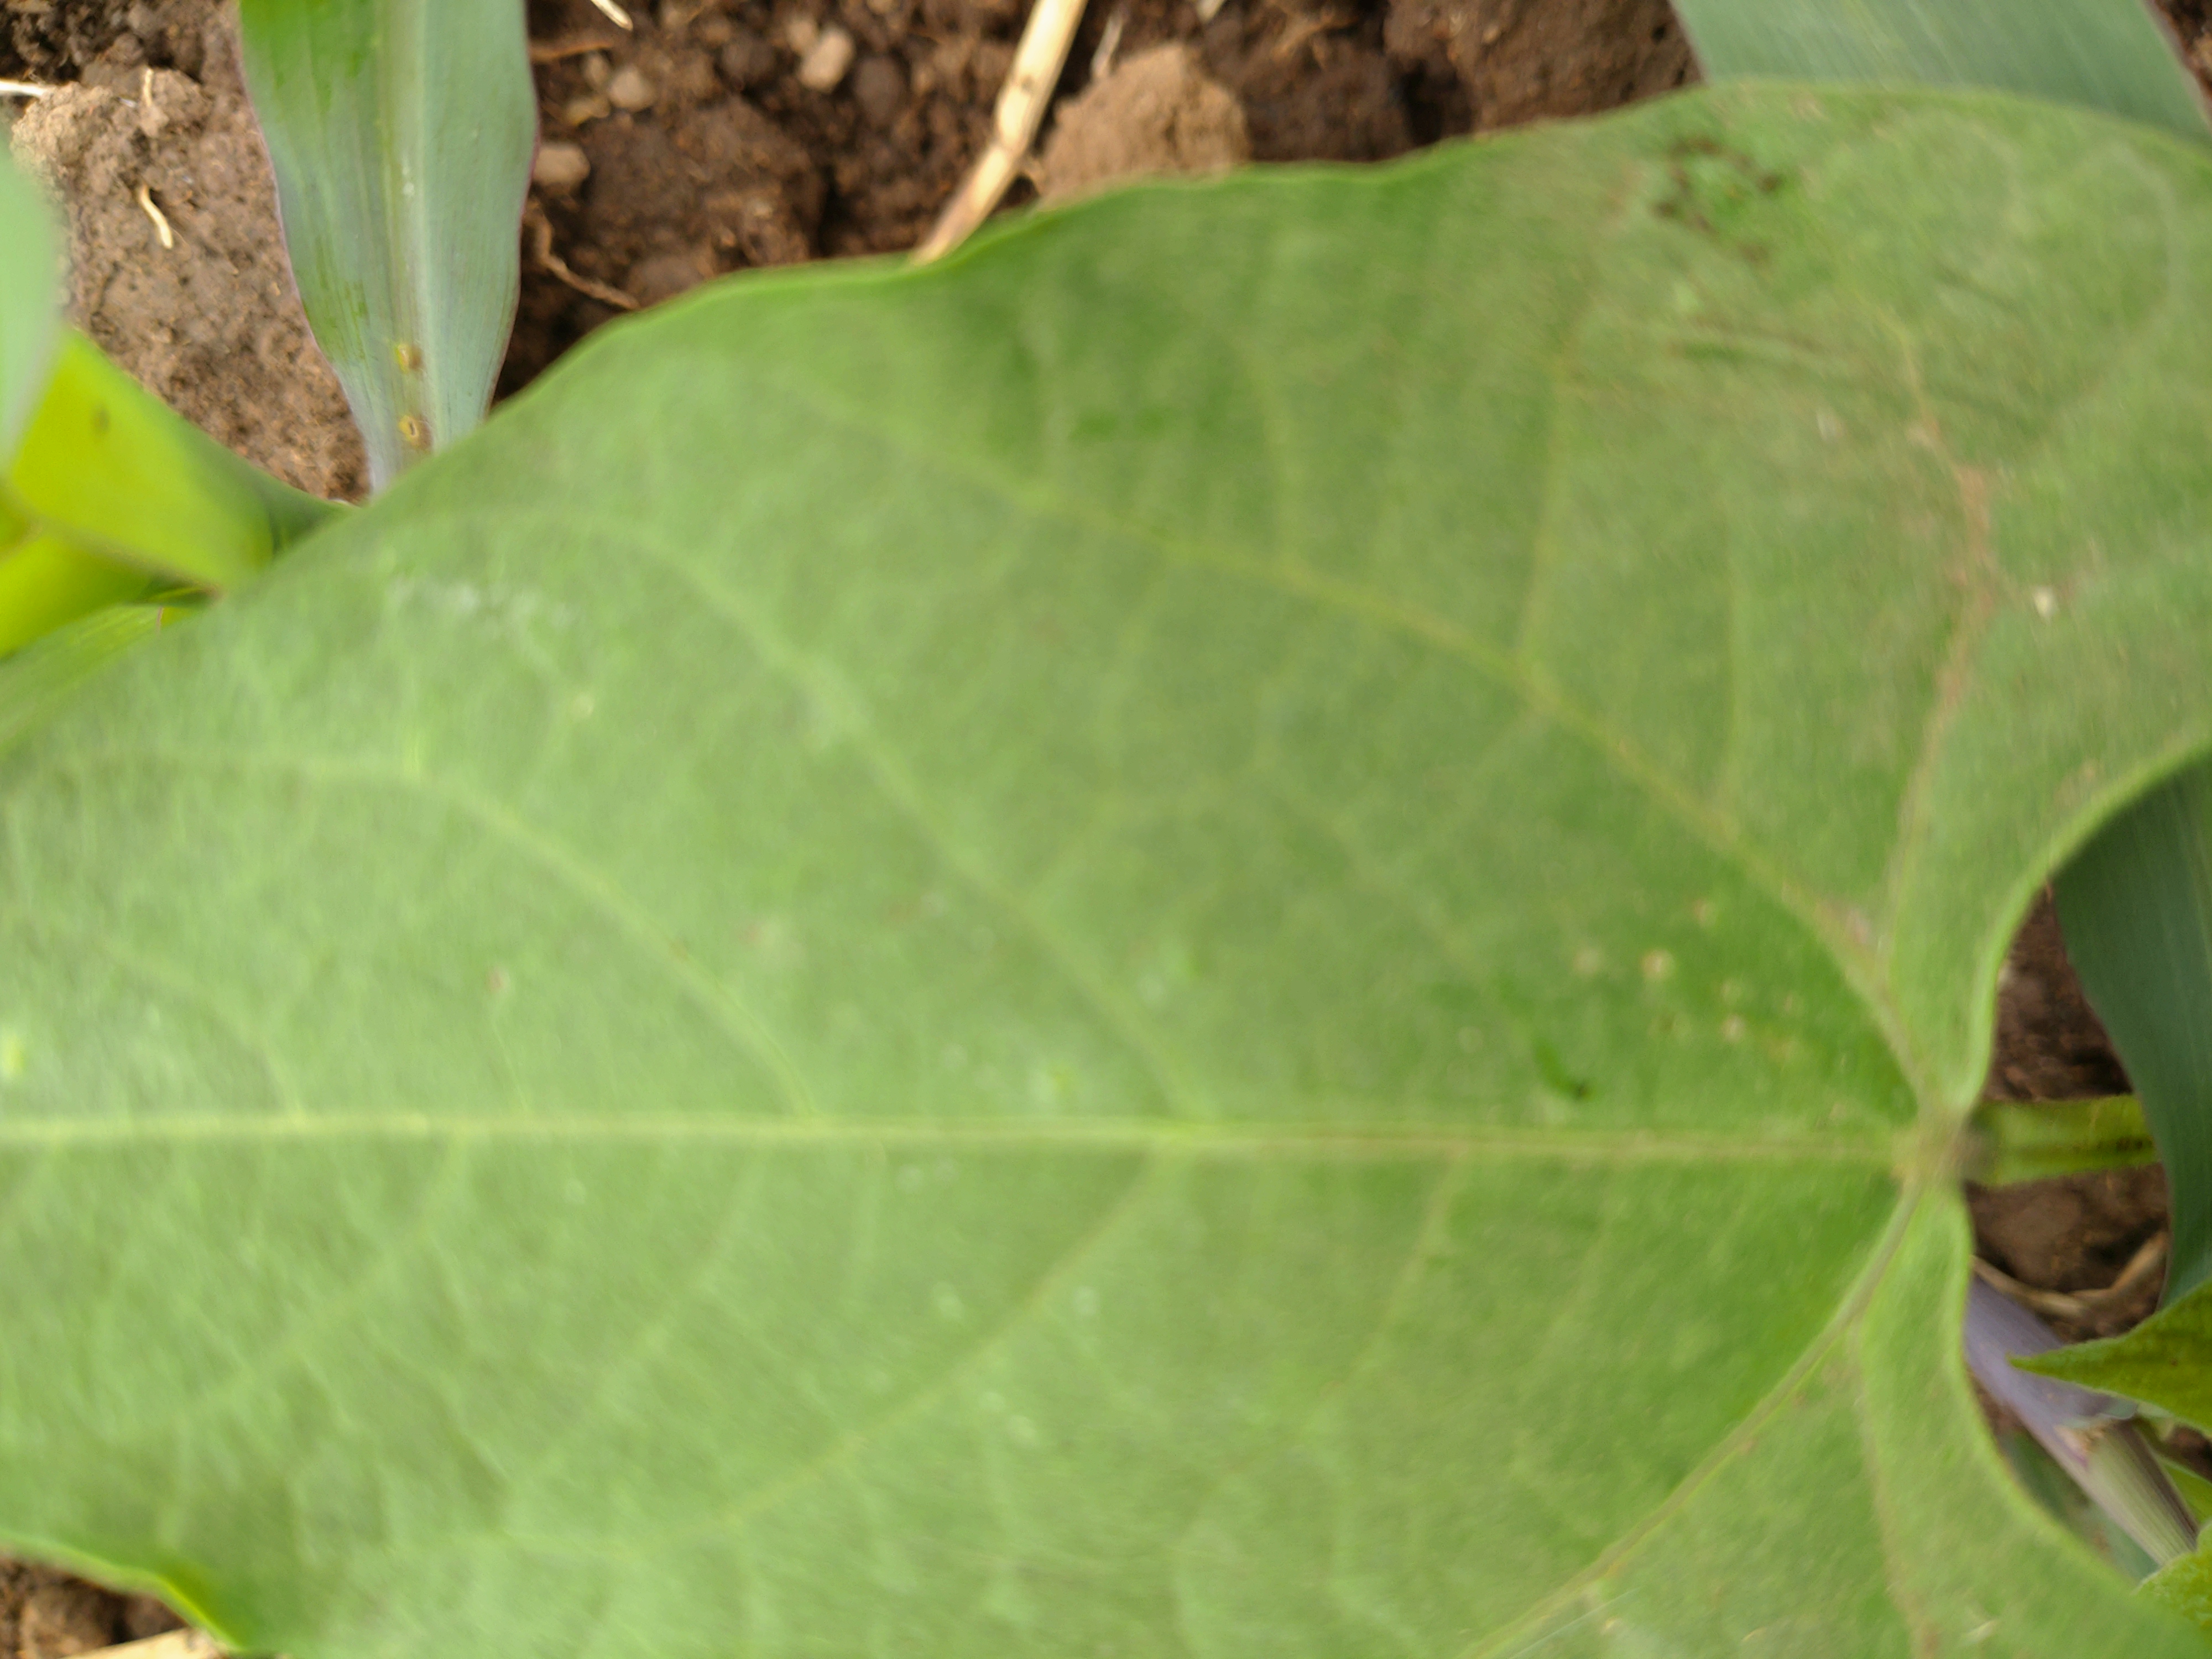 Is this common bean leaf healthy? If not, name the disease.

healthy
